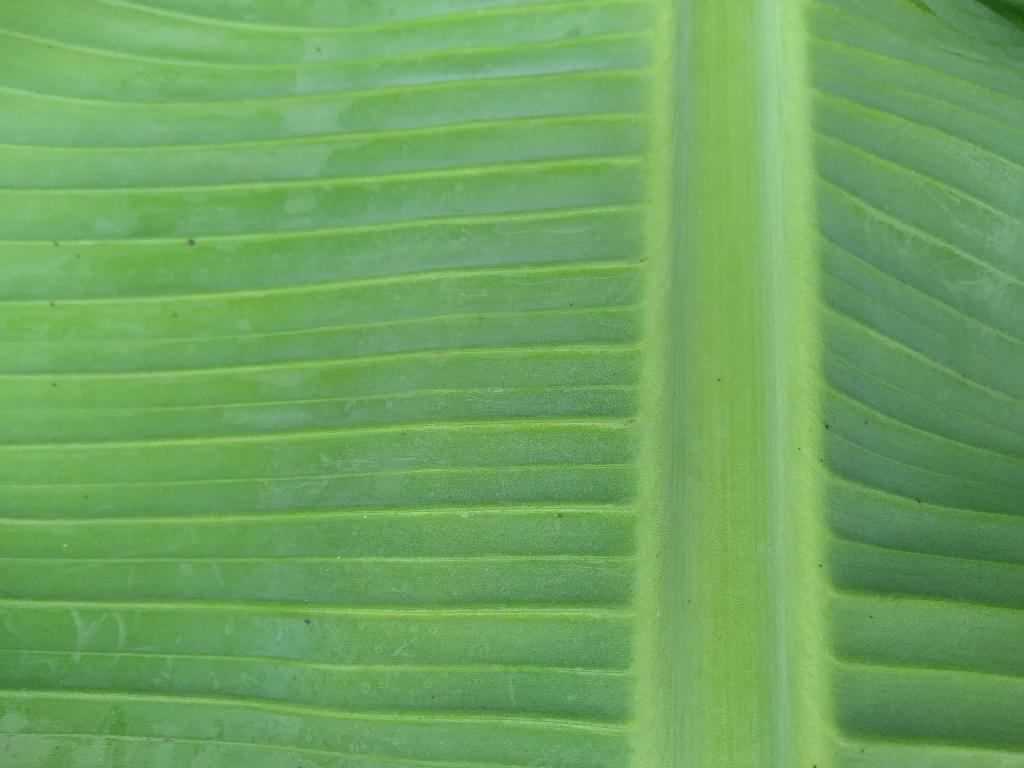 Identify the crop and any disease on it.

banana, healthy
